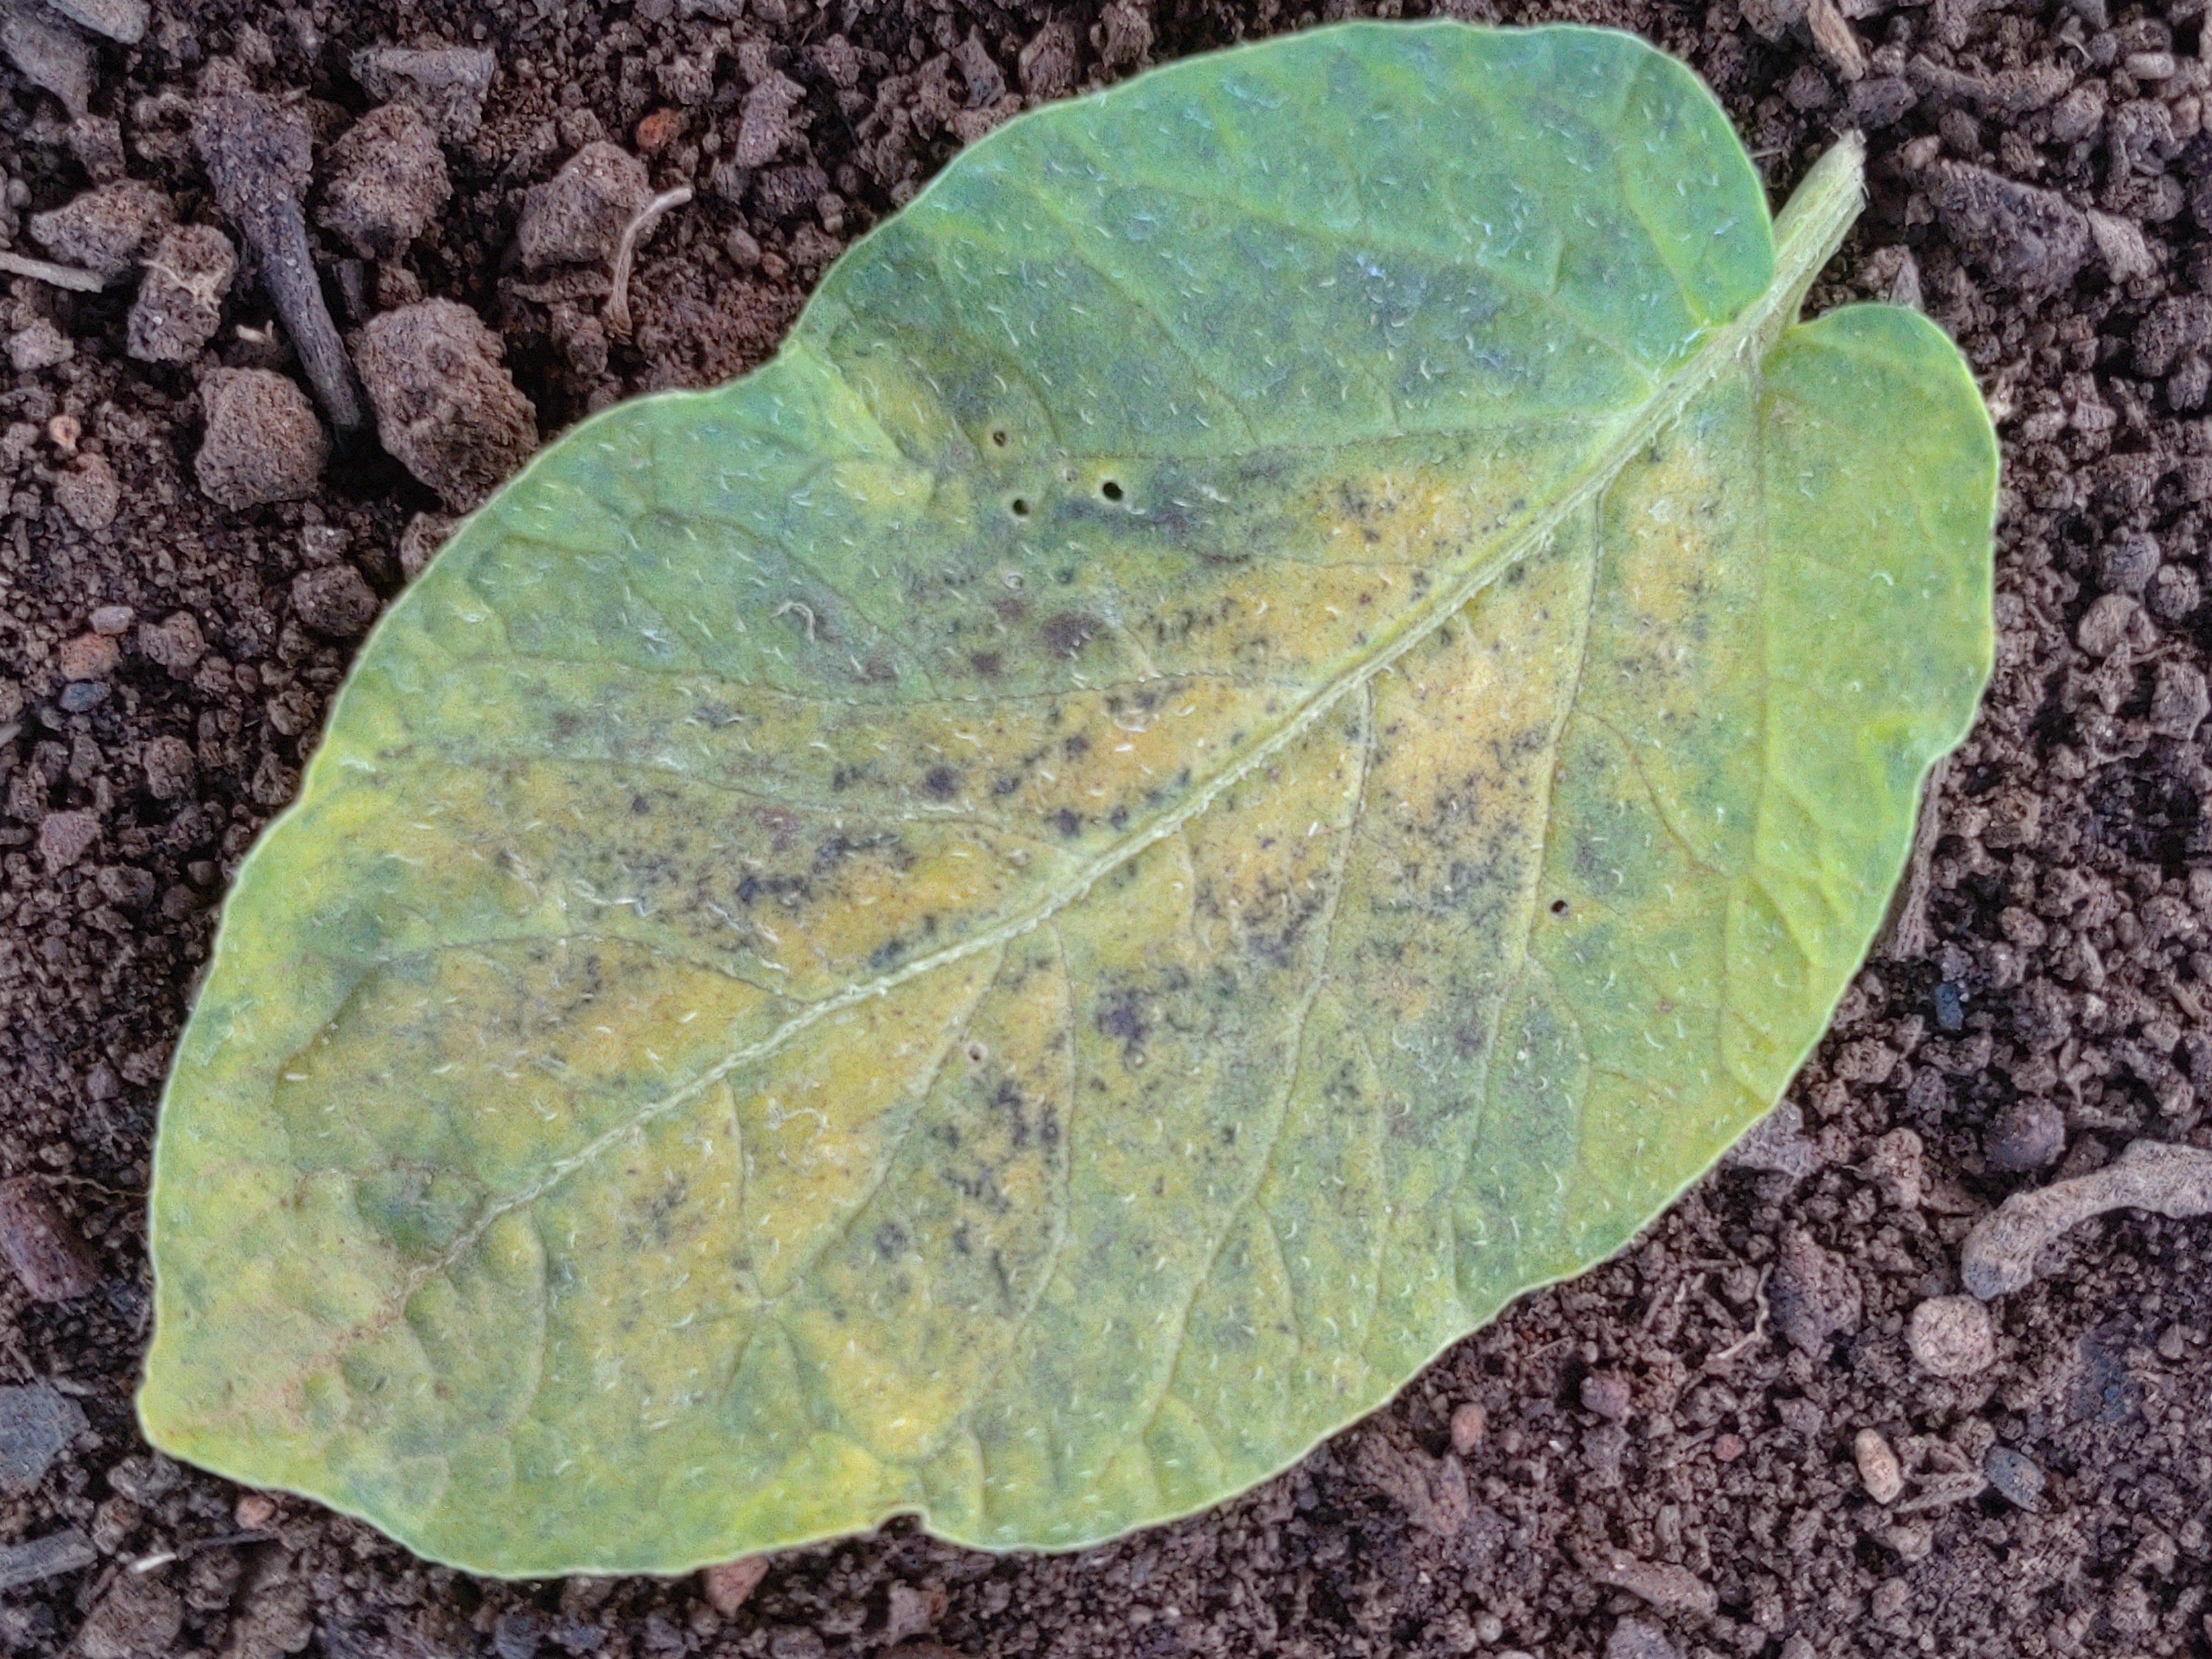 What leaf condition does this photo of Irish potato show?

late blight
